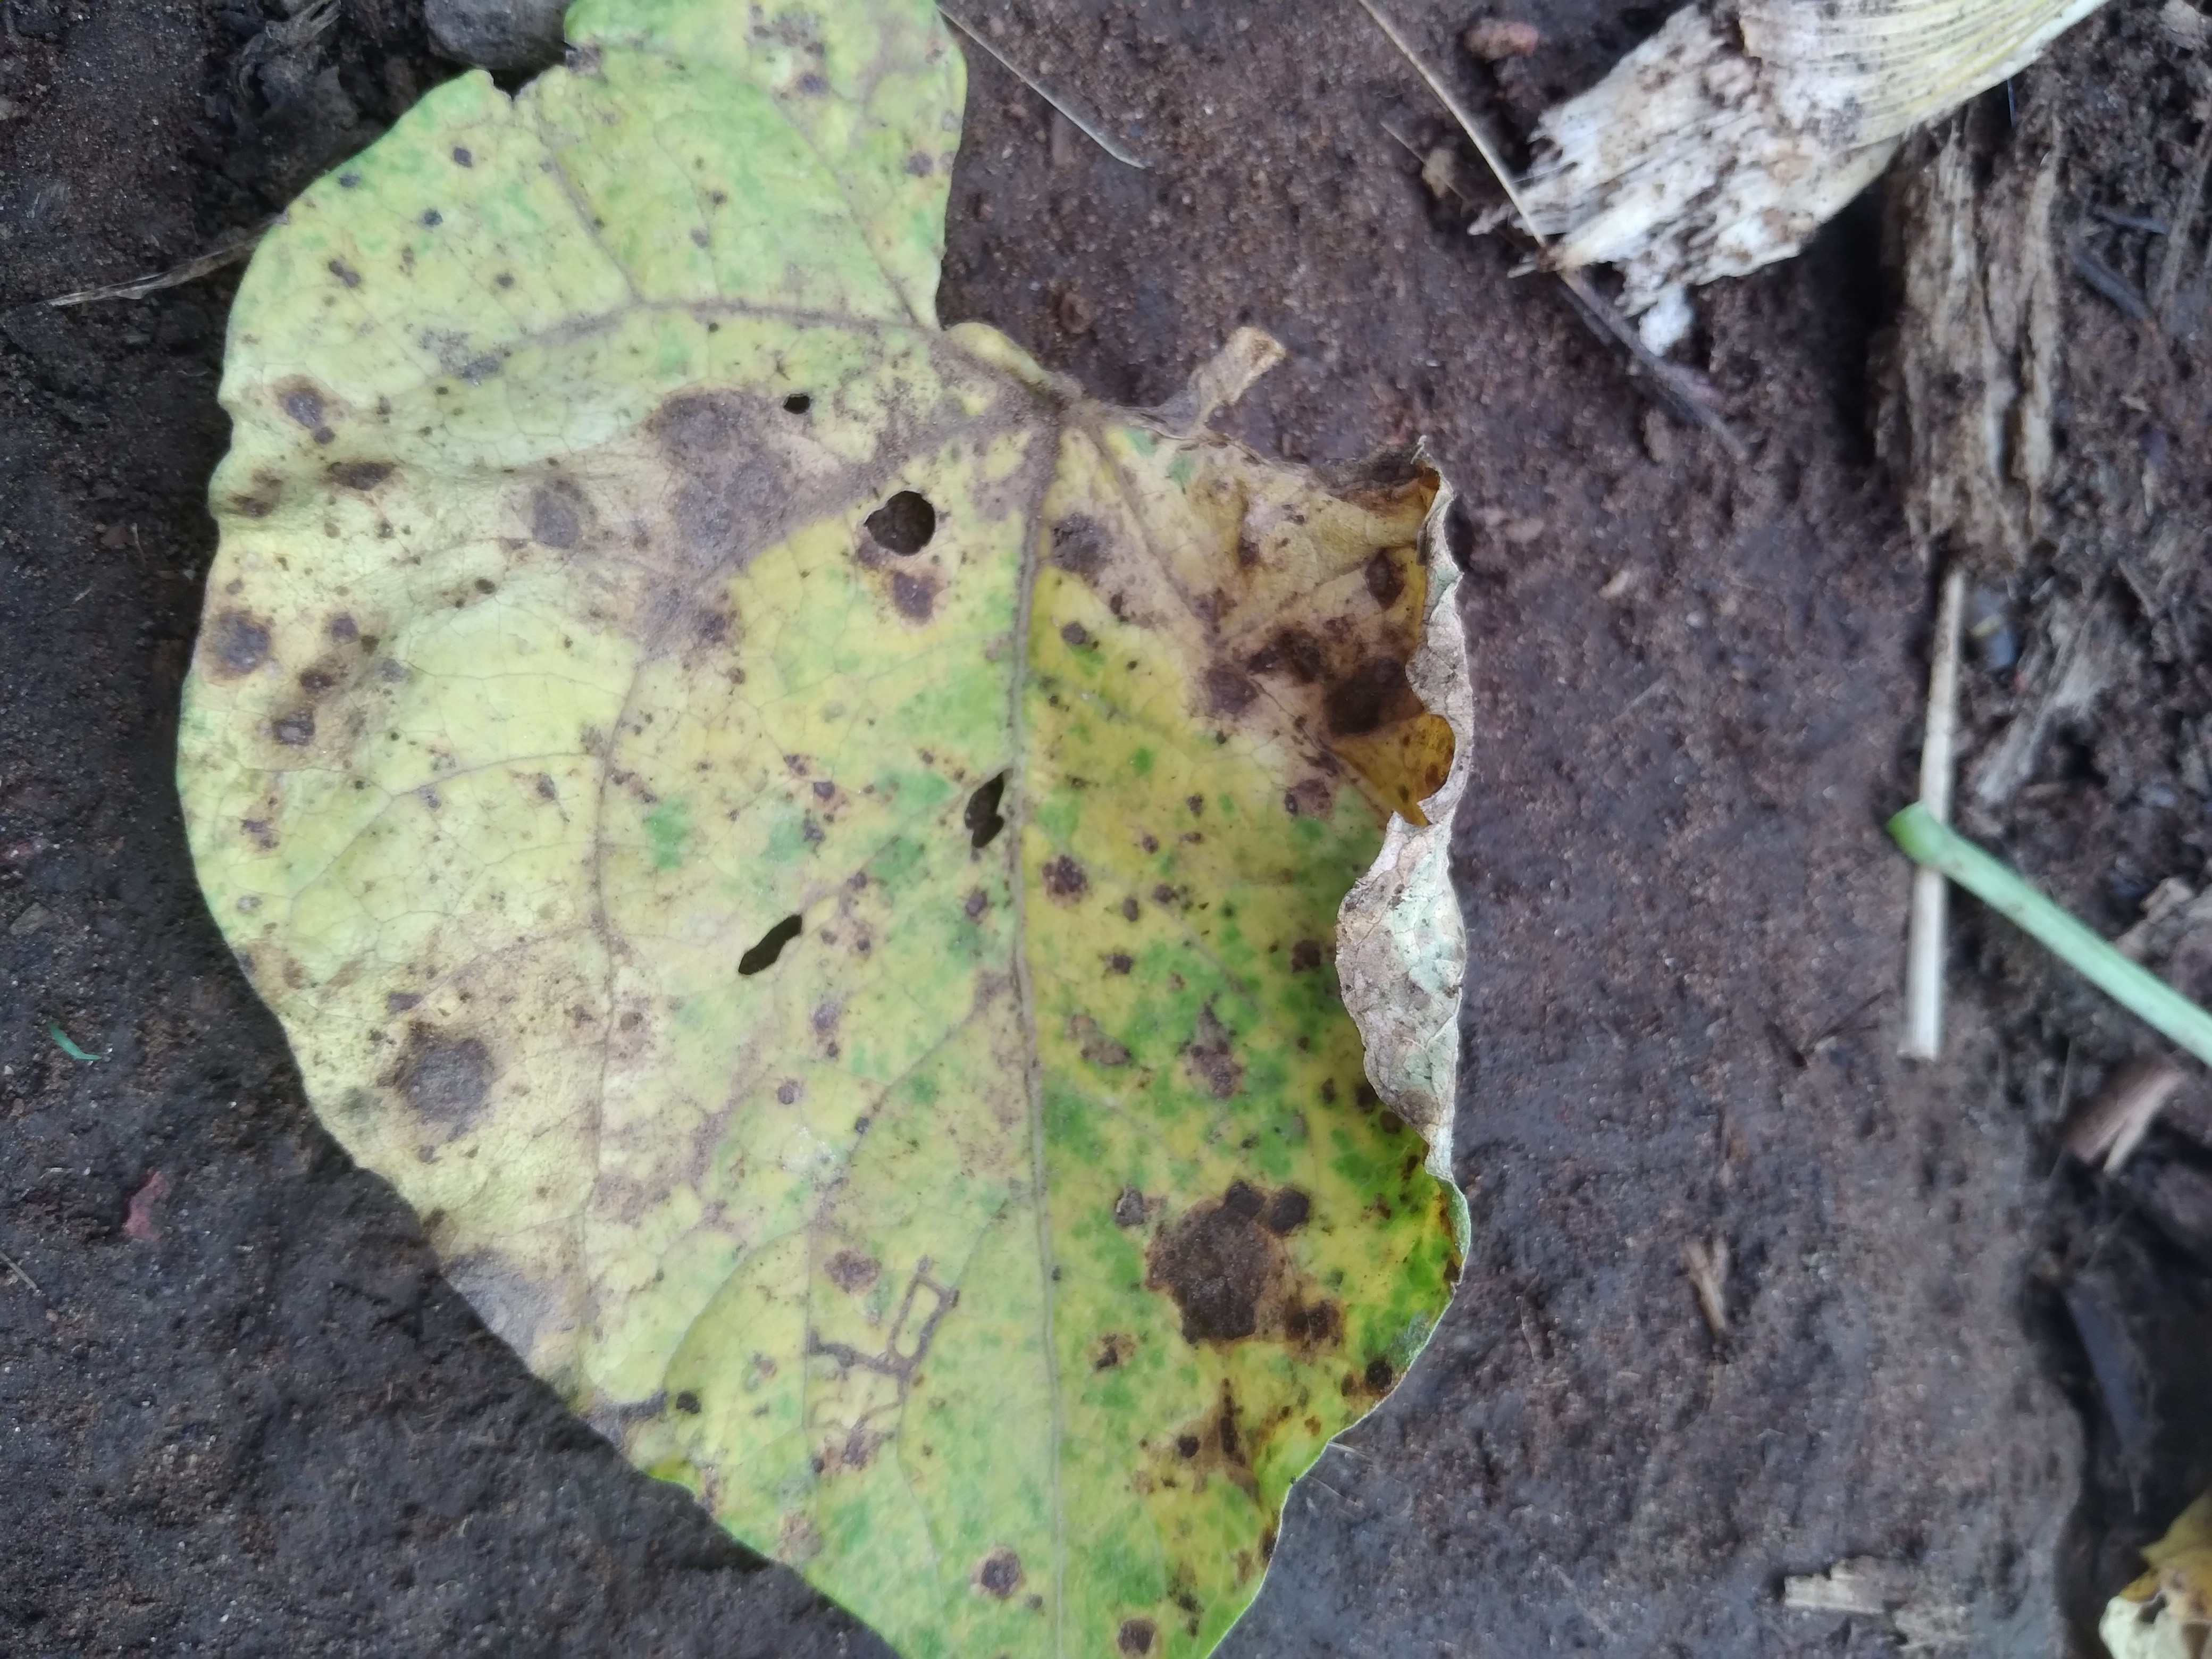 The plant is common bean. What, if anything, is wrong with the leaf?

rust
